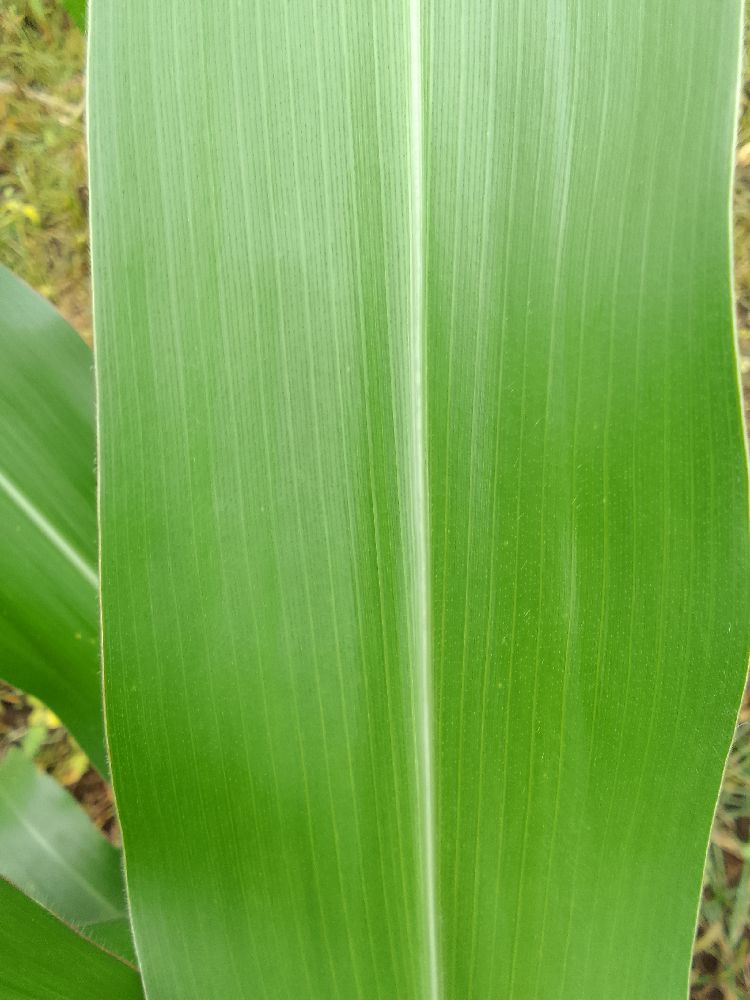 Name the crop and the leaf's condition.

maize, healthy
